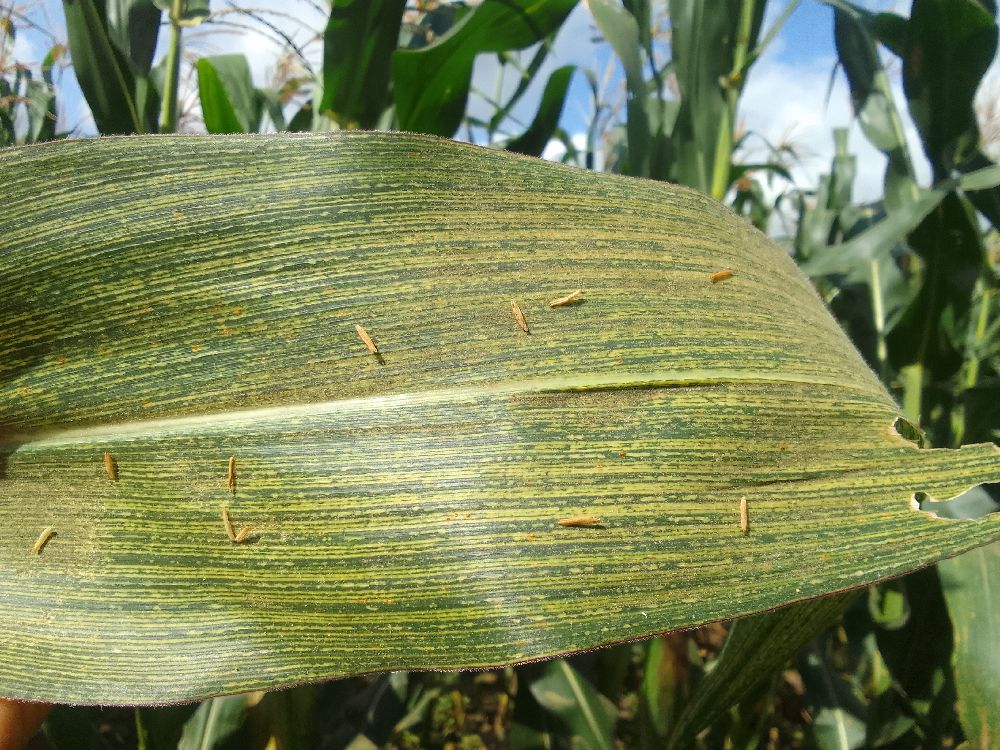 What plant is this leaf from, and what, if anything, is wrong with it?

maize, maize streak virus
